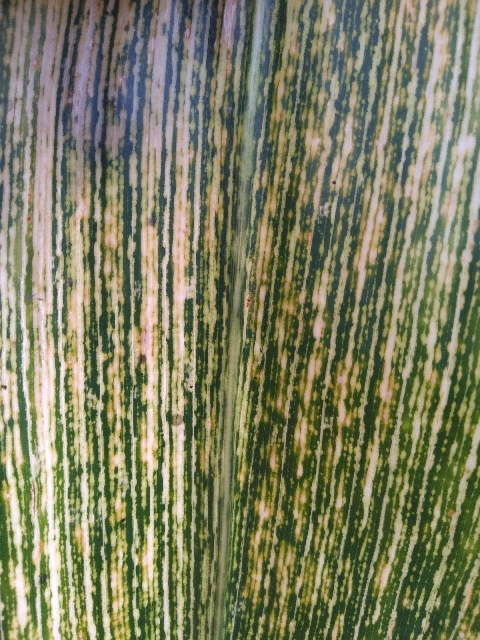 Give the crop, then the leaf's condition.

maize, maize streak virus
